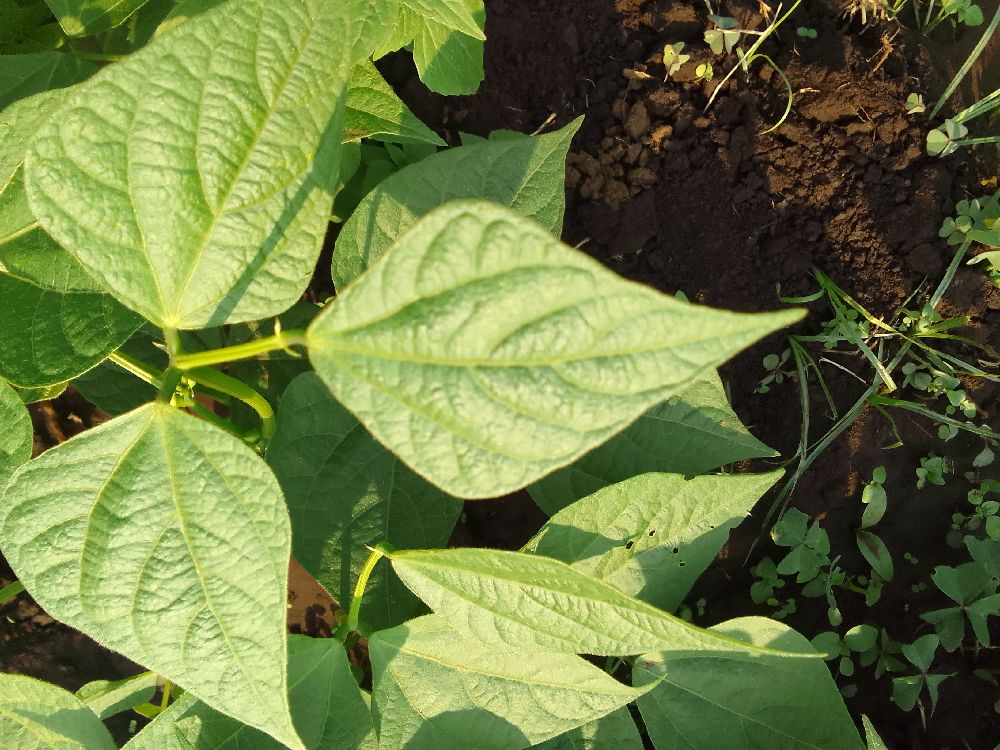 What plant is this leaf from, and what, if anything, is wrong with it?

common bean, healthy
